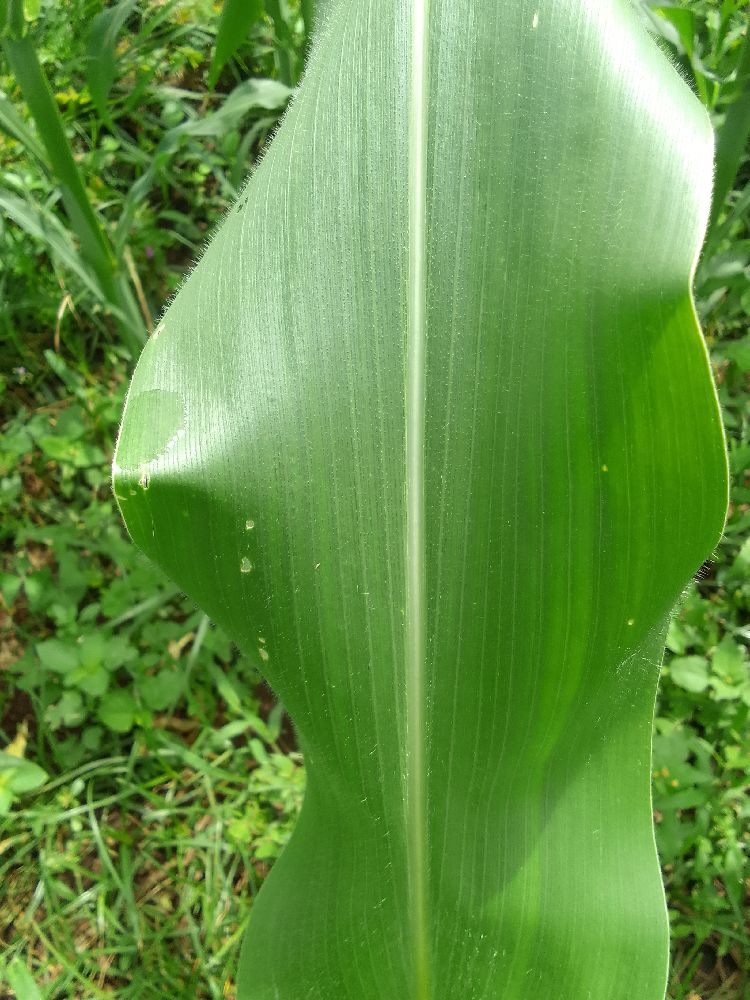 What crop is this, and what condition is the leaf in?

maize, healthy
